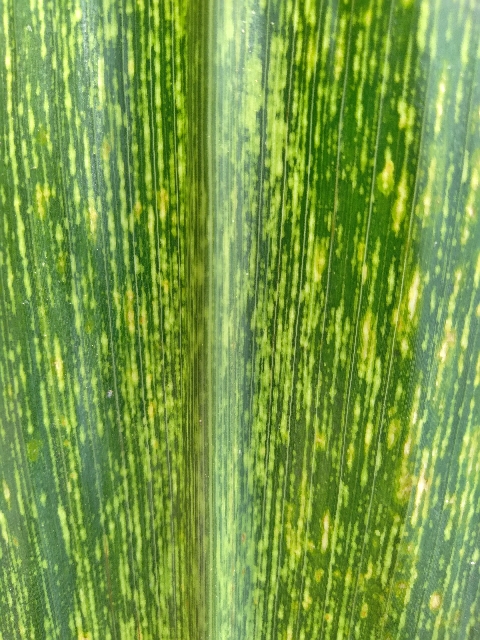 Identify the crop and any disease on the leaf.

maize, maize streak virus
